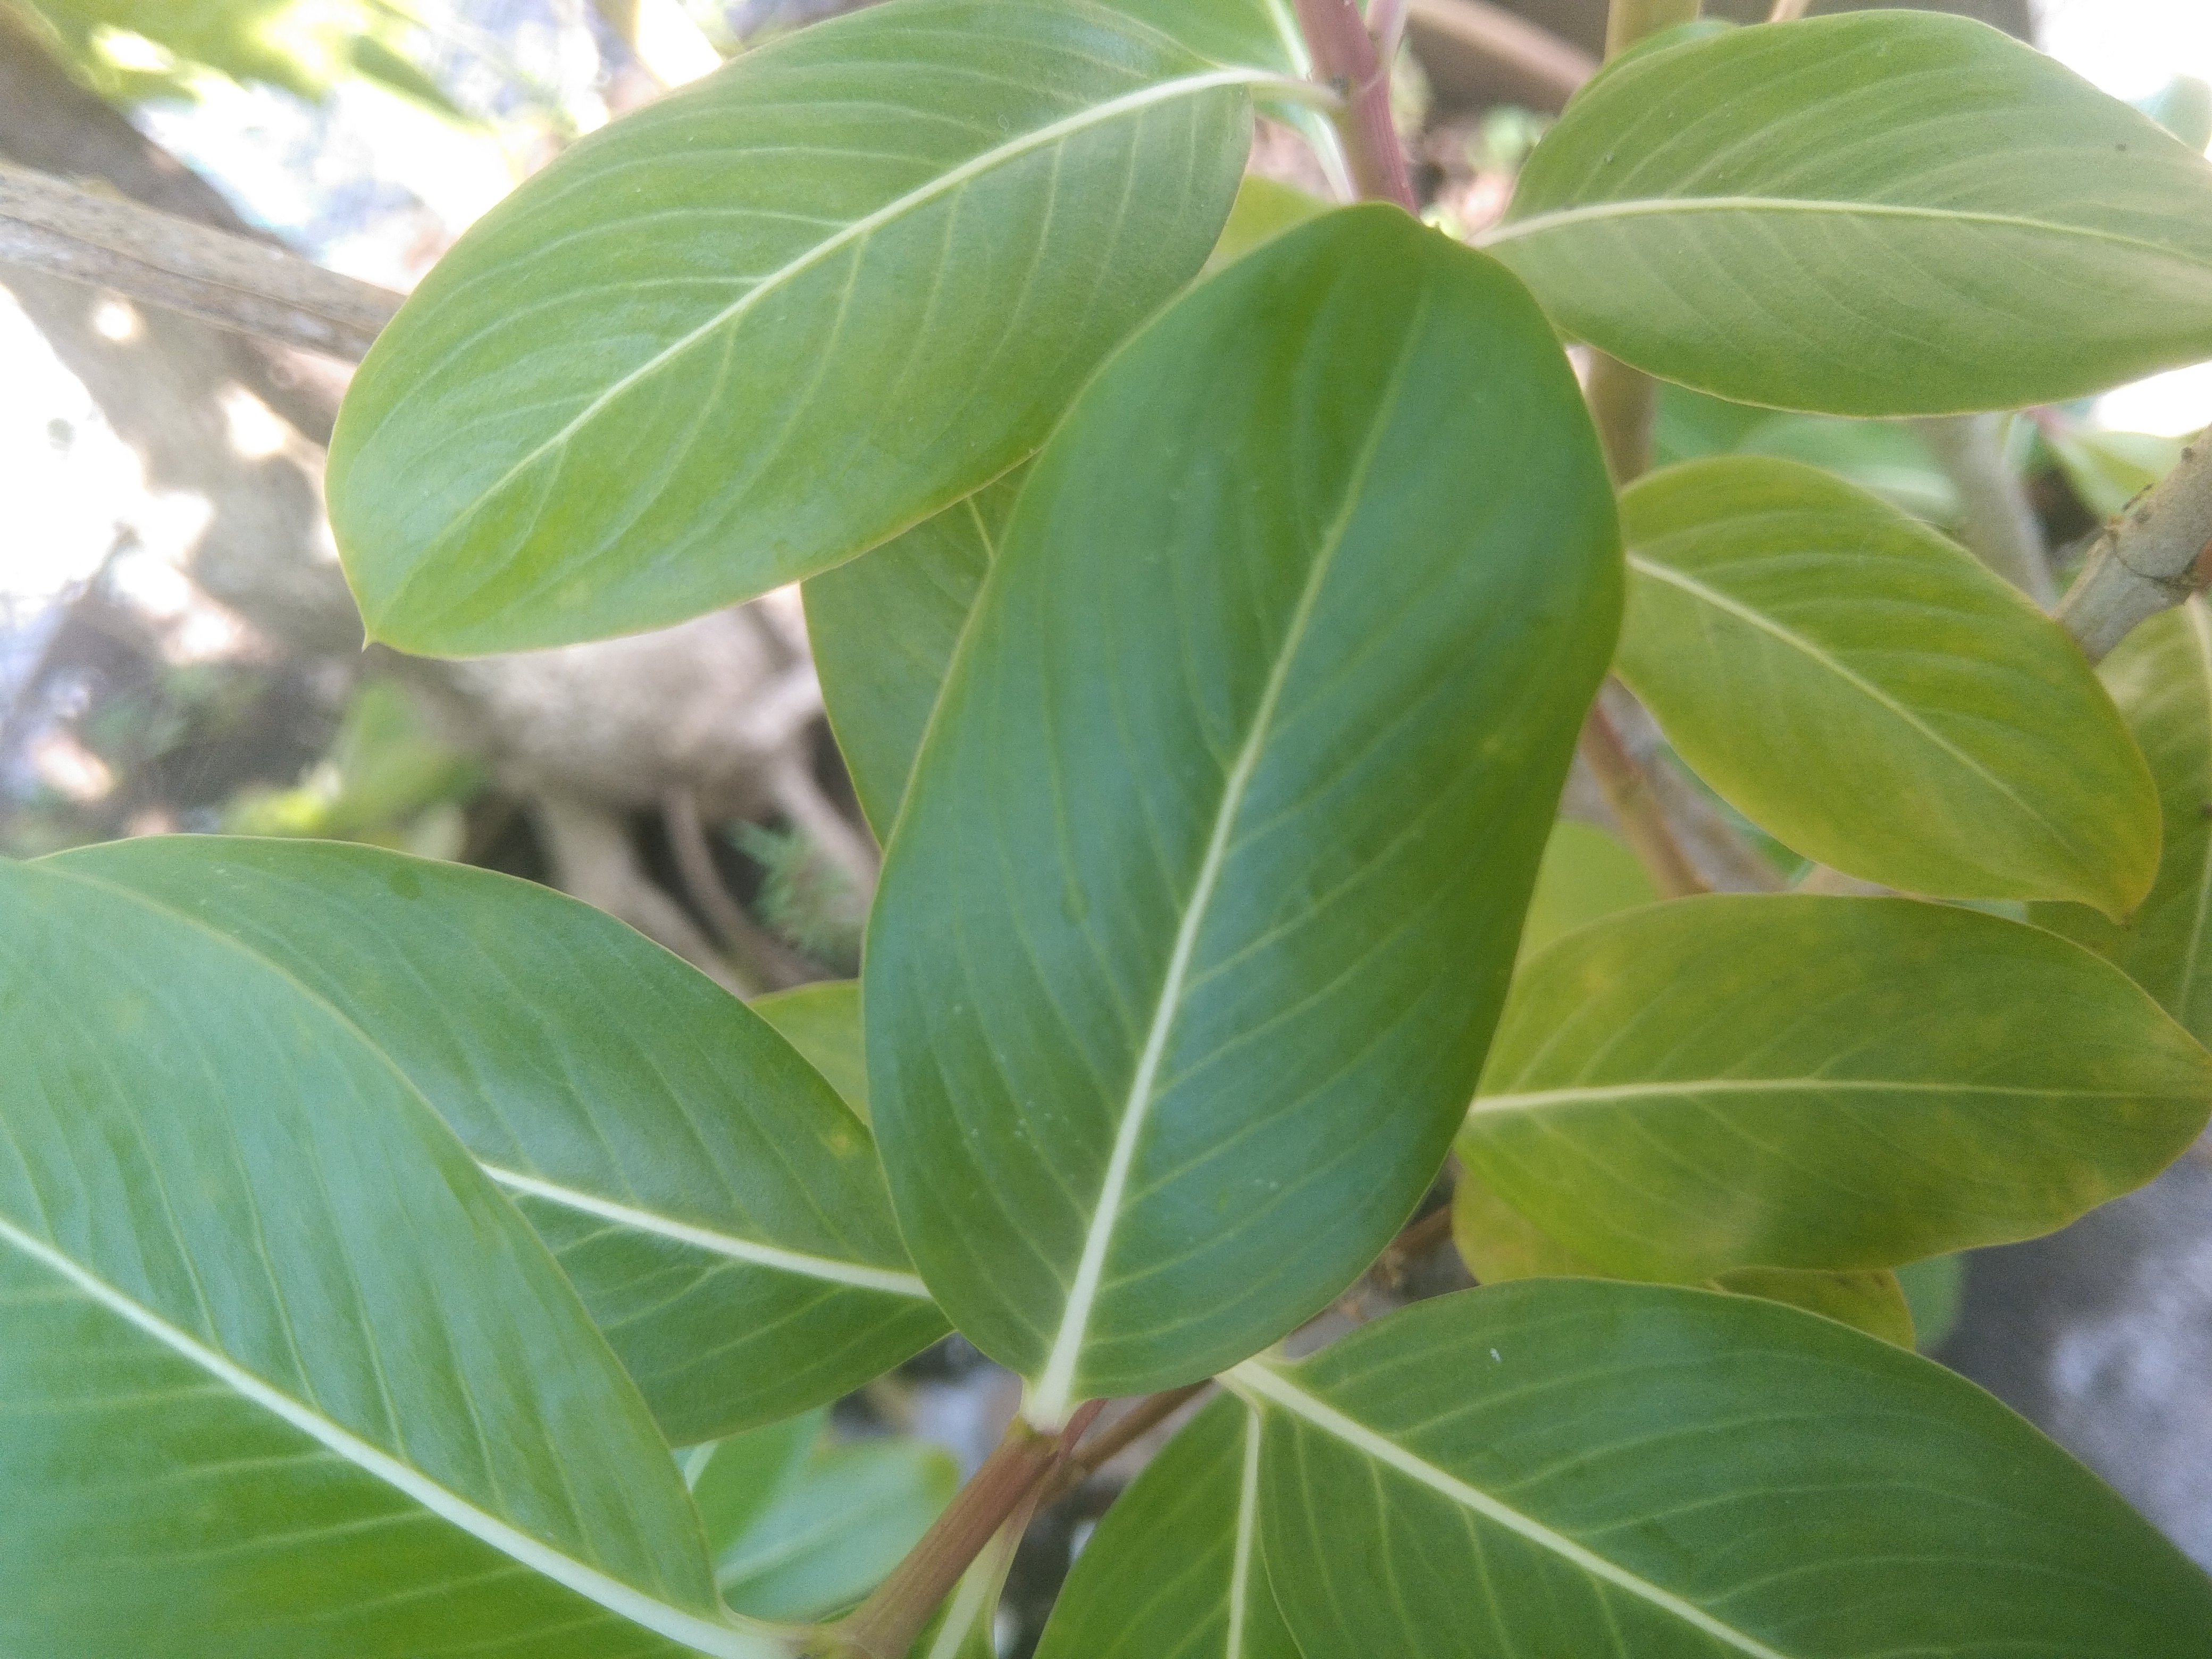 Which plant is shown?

rose periwinkle
